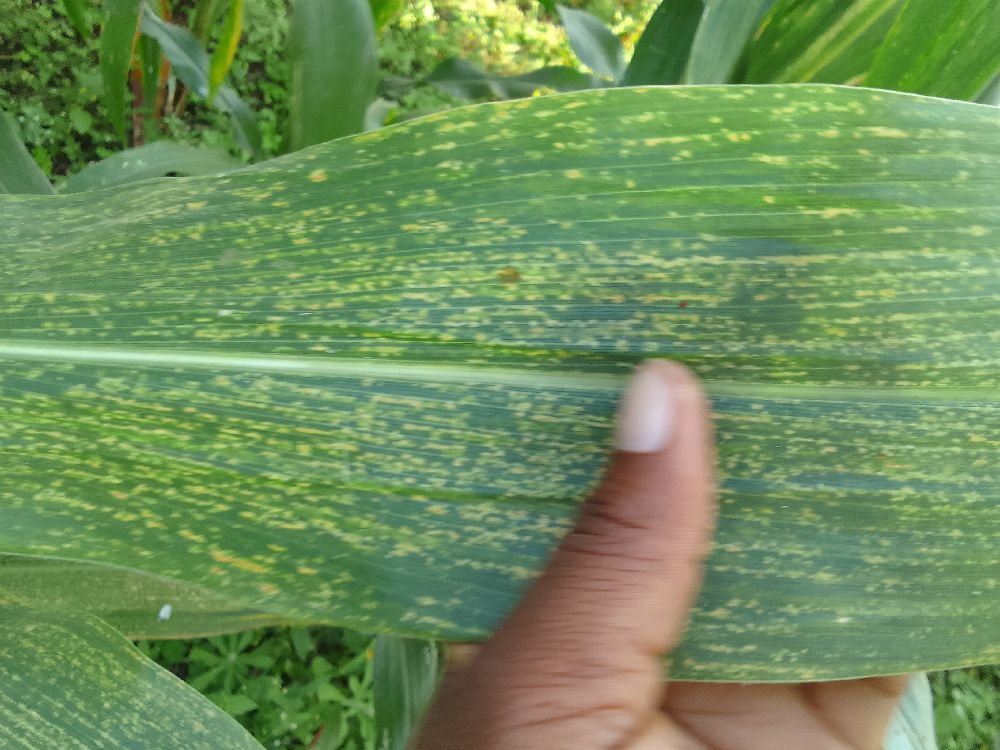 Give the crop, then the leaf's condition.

maize, maize lethal necrosis
